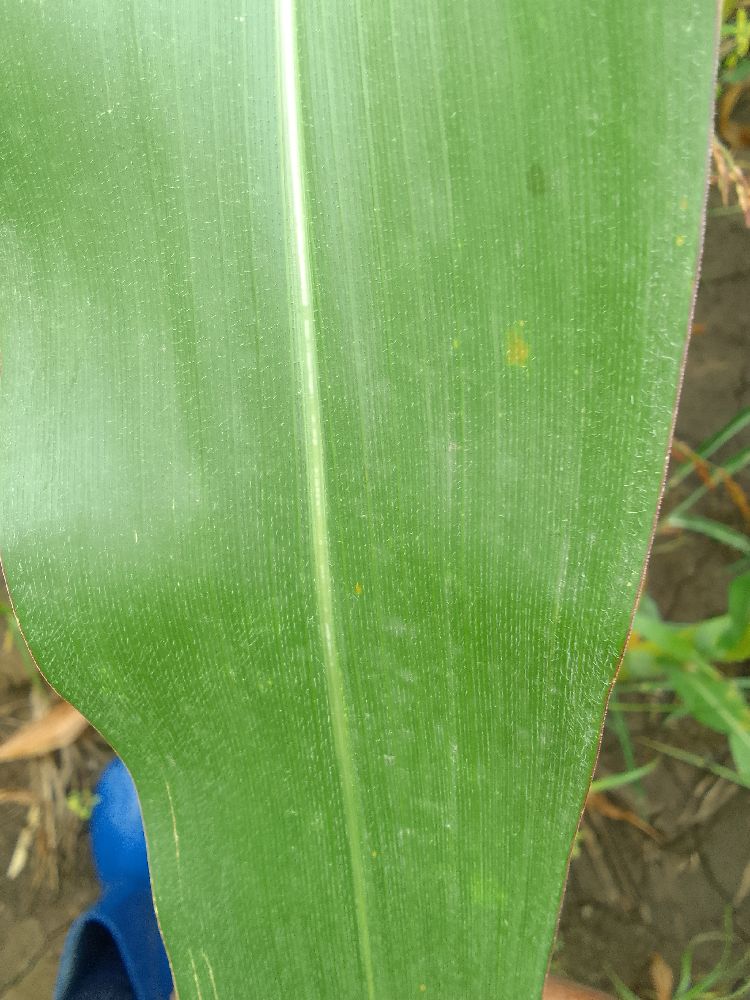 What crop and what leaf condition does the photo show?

maize, healthy
